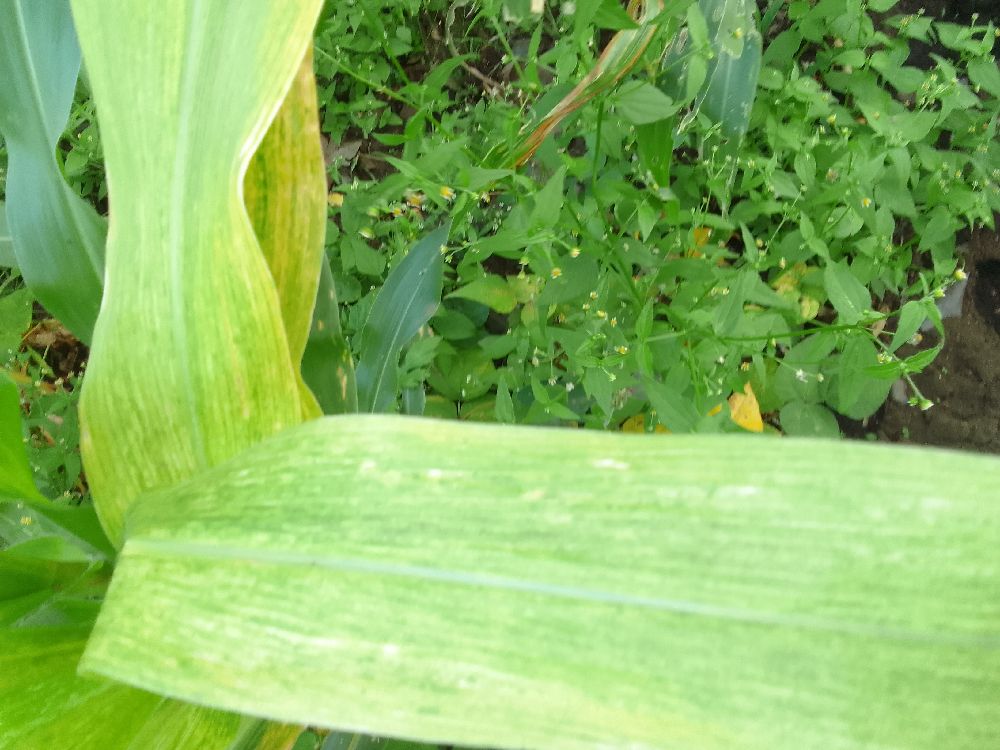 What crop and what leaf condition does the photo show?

maize, maize lethal necrosis
